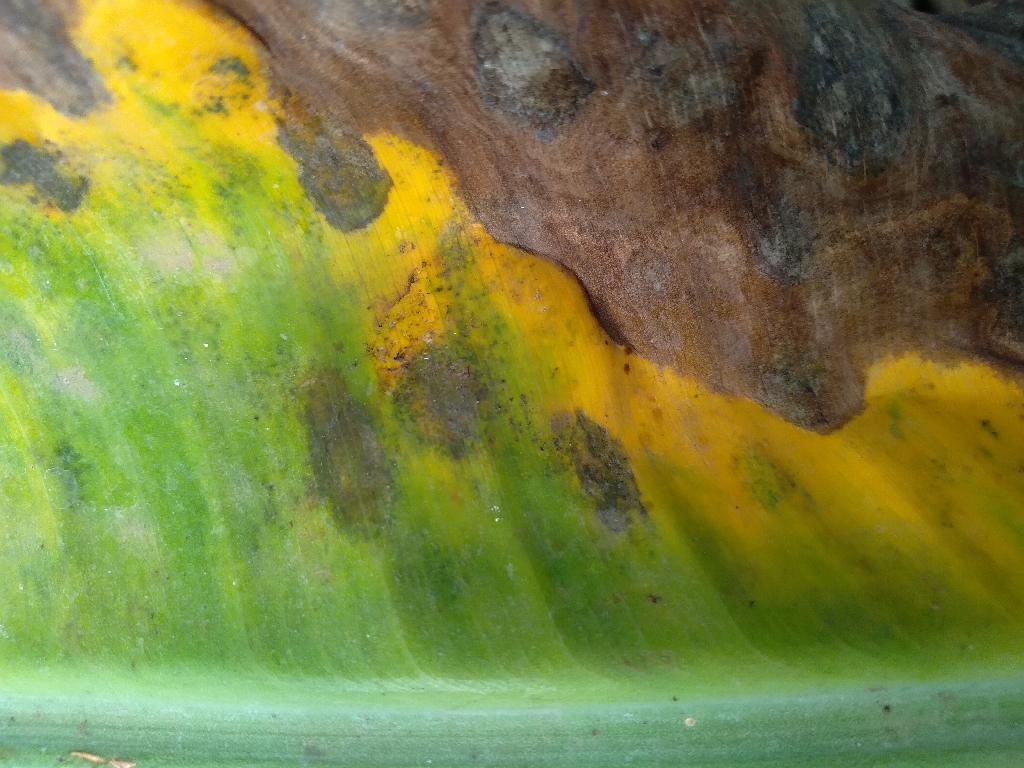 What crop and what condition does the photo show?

banana, black sigatoka
